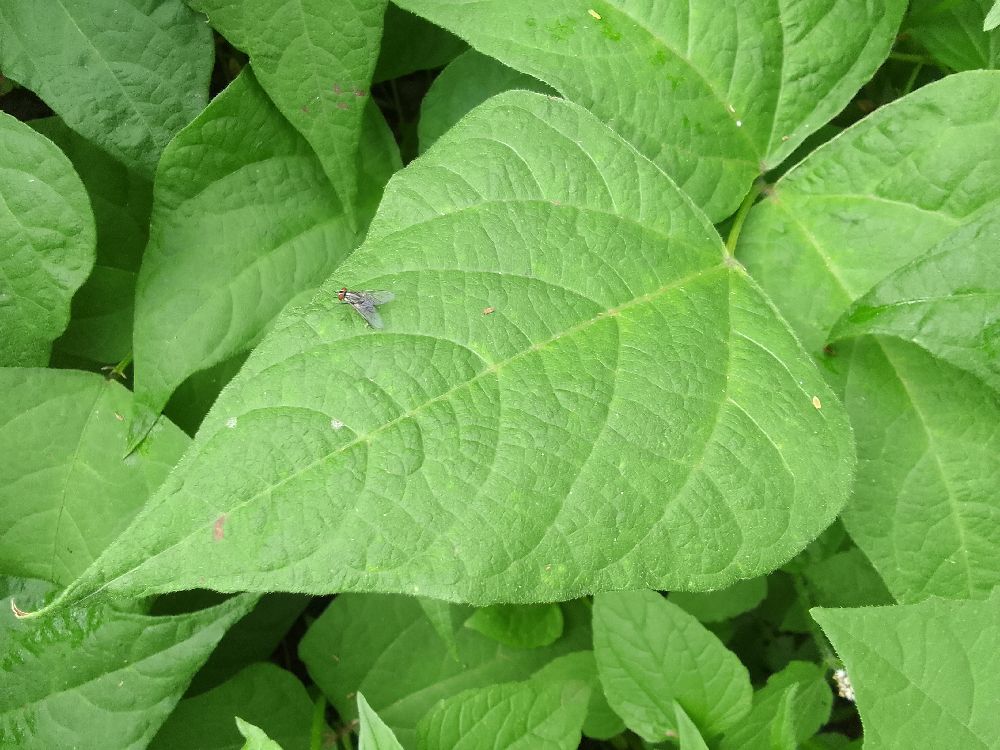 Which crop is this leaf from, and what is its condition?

common bean, healthy
